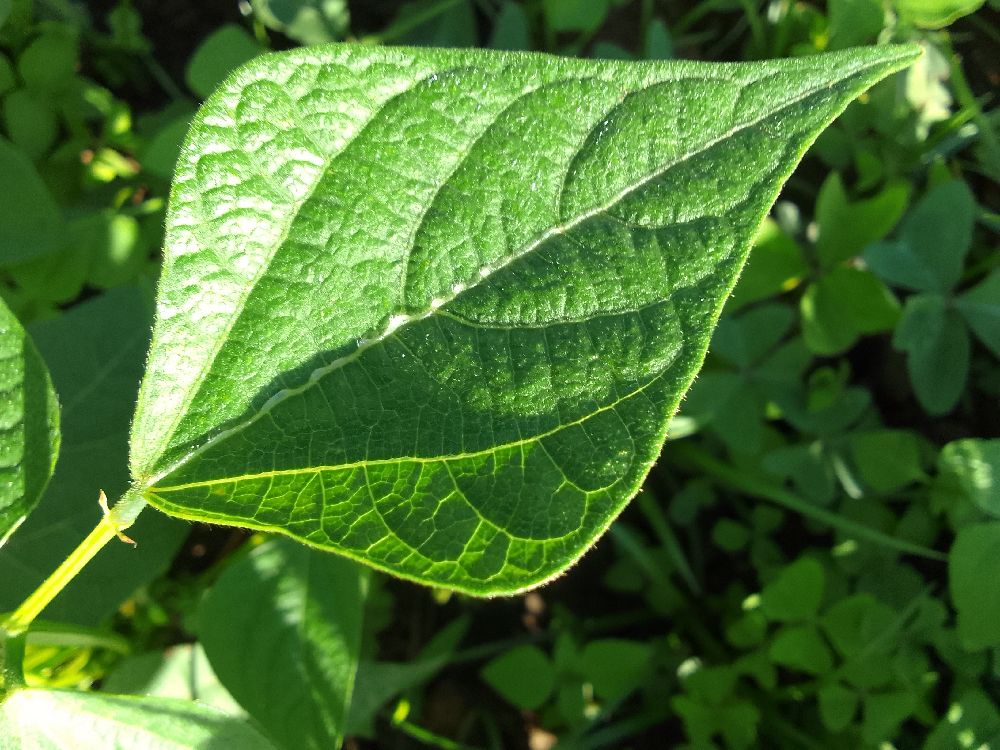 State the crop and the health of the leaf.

common bean, healthy
